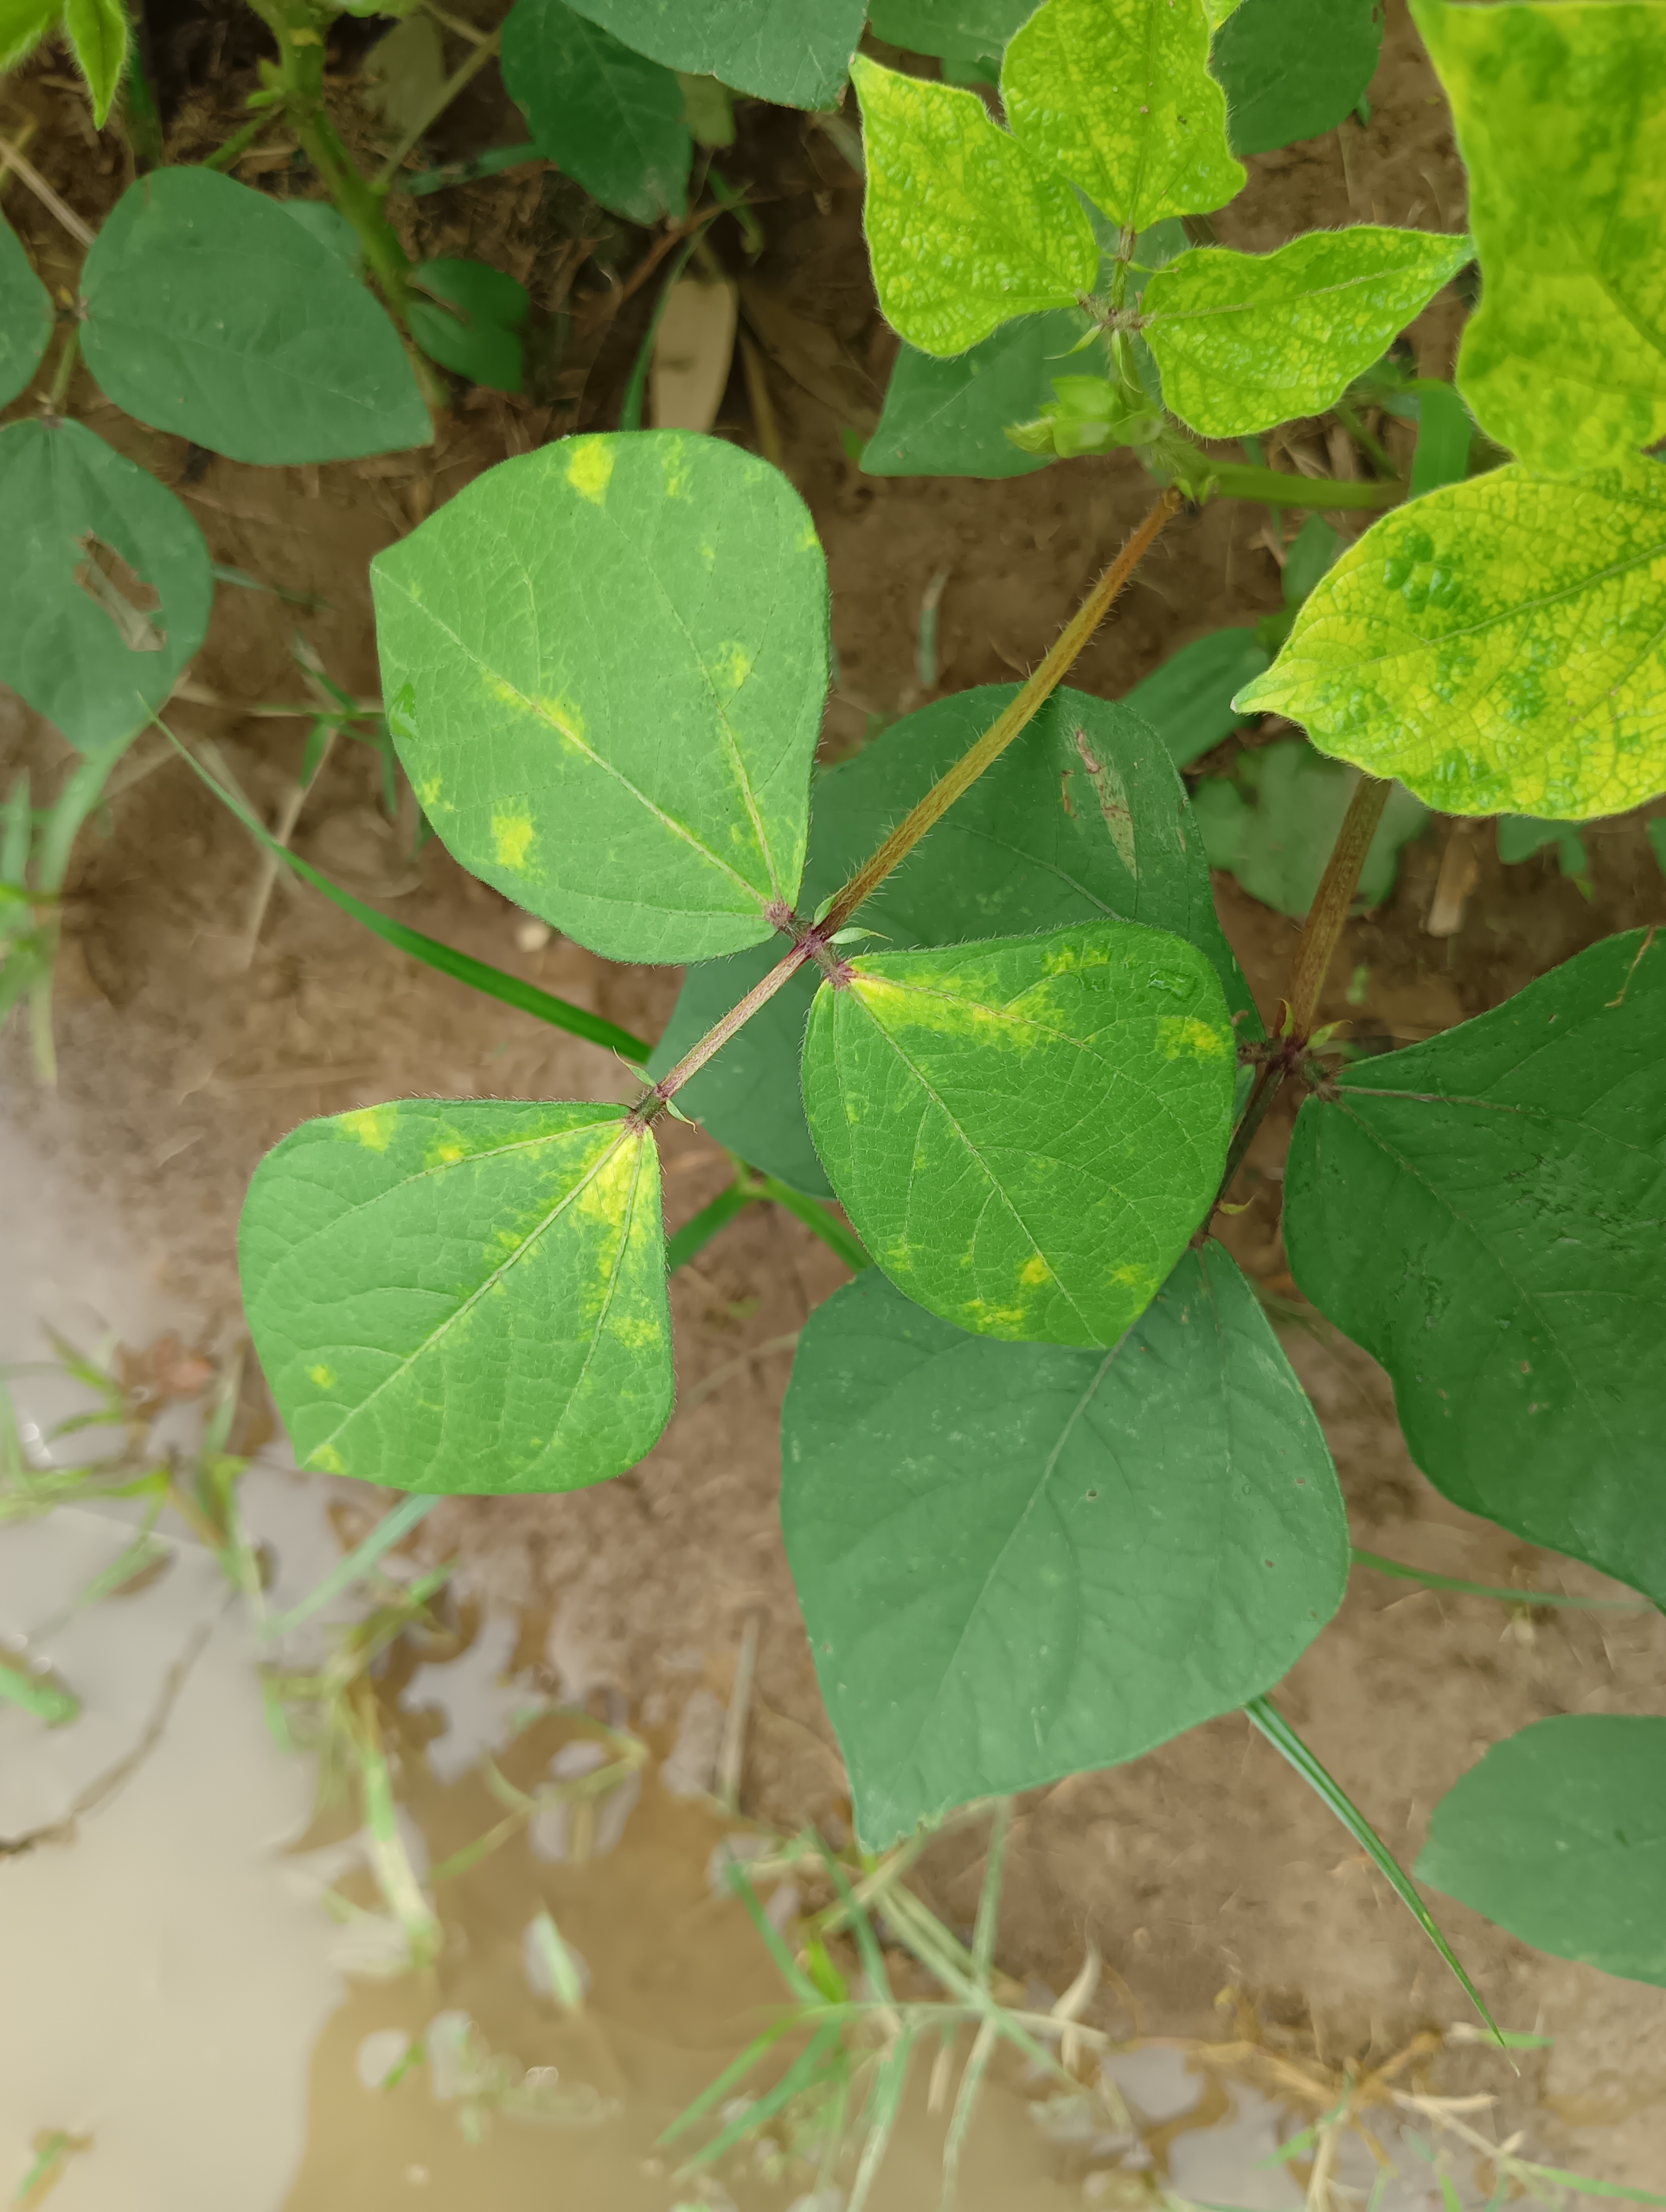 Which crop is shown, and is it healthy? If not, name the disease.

mungbean, yellow mosaic
